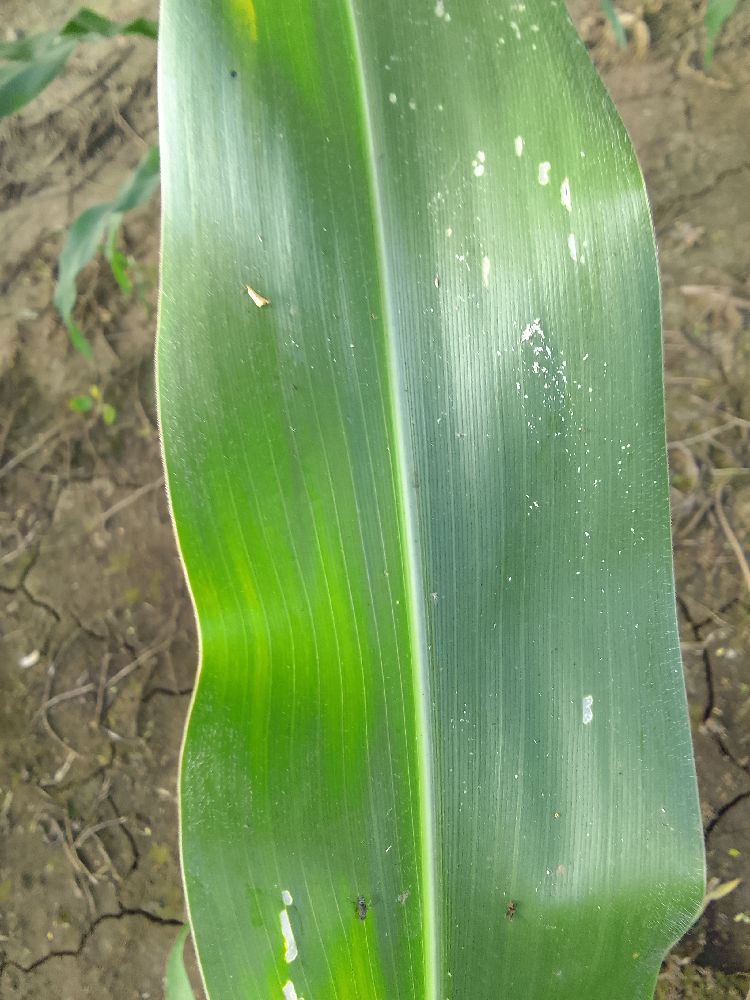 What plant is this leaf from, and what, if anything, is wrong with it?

maize, healthy
